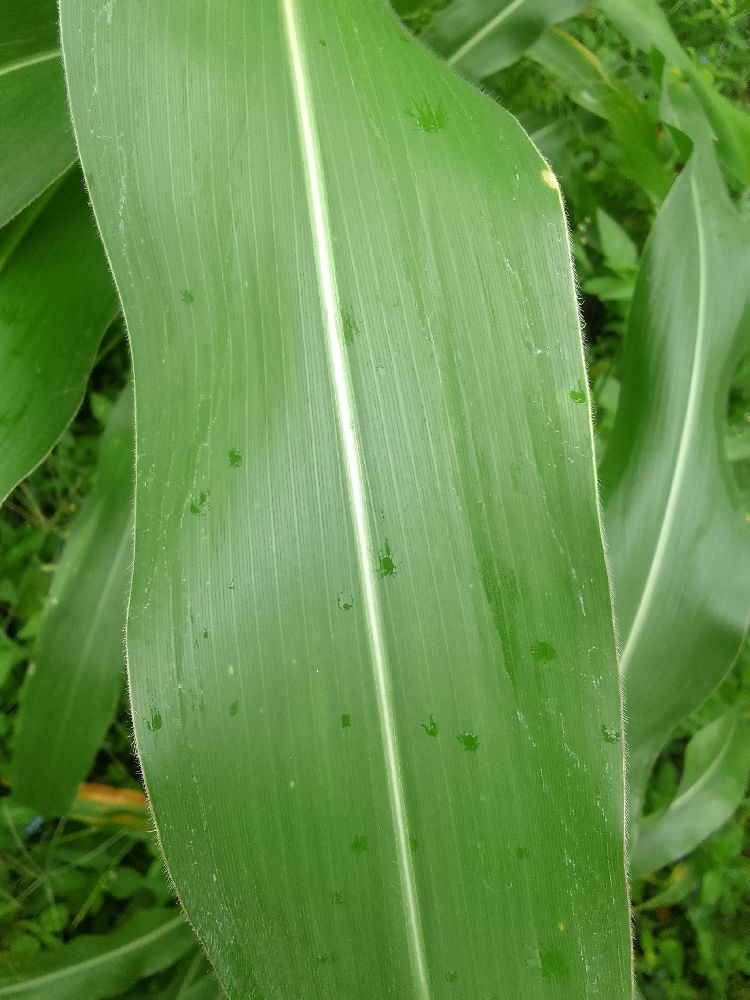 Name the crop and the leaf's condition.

maize, healthy
